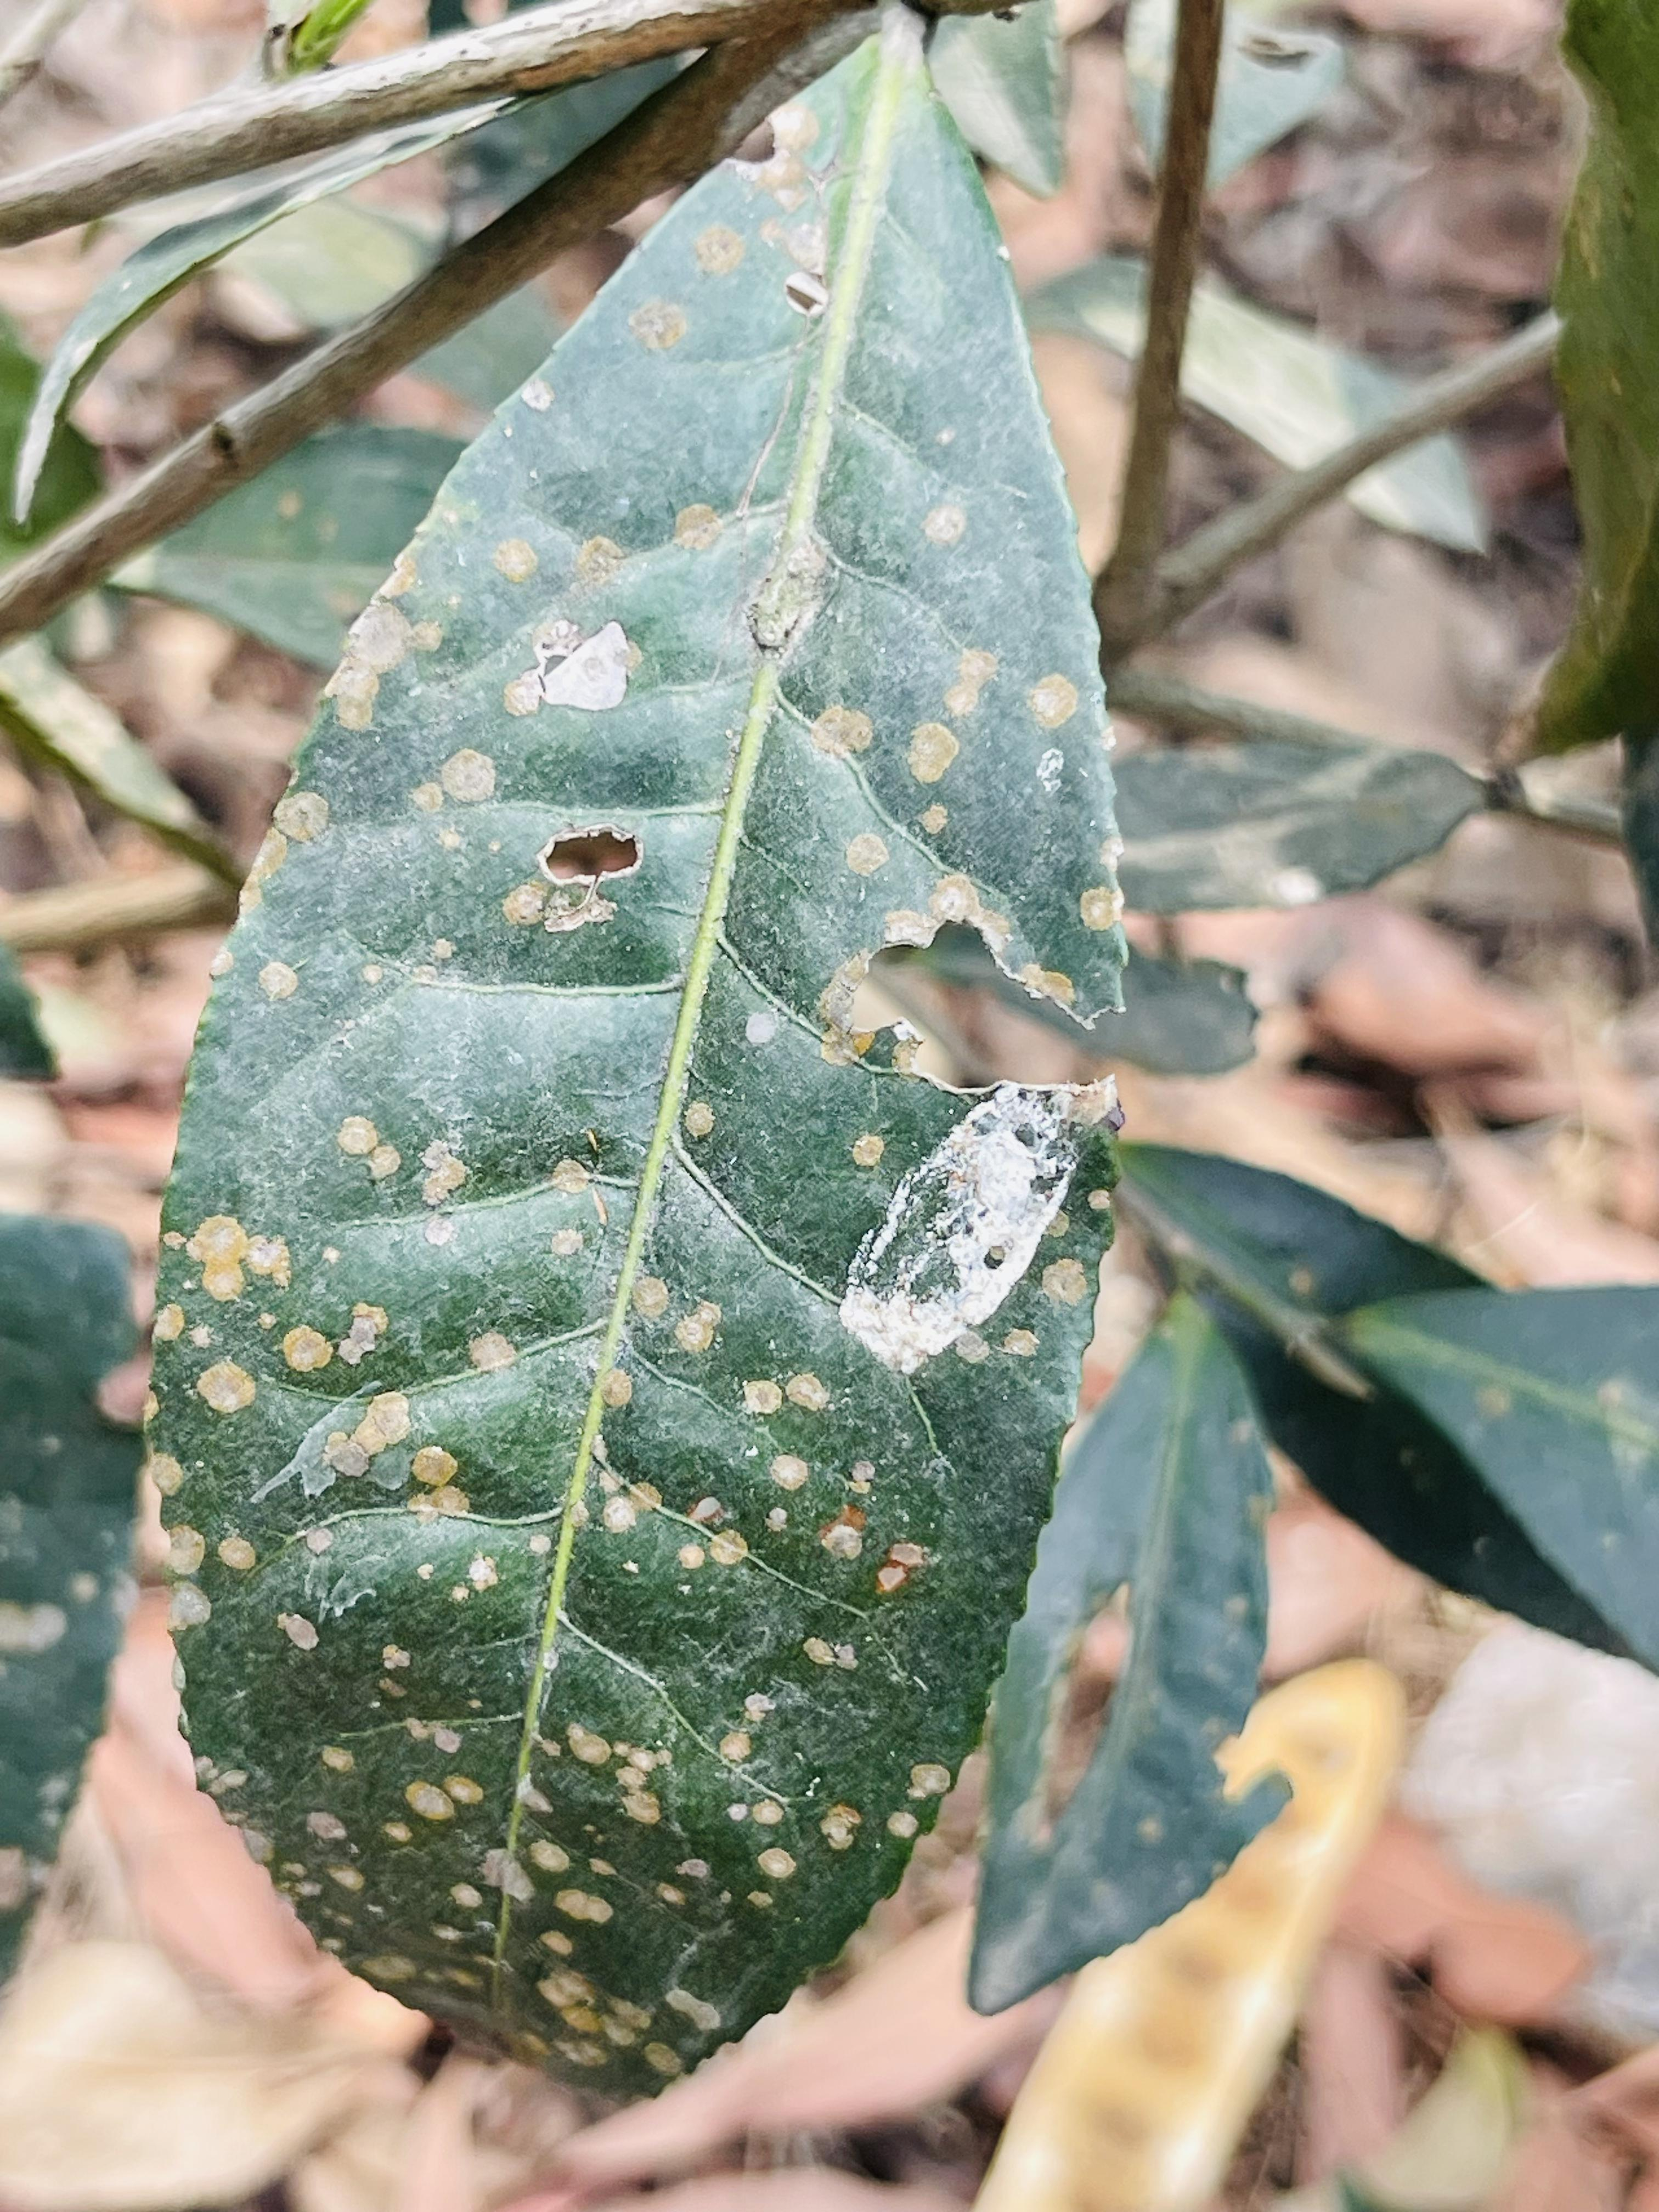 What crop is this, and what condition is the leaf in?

tea, red rust
